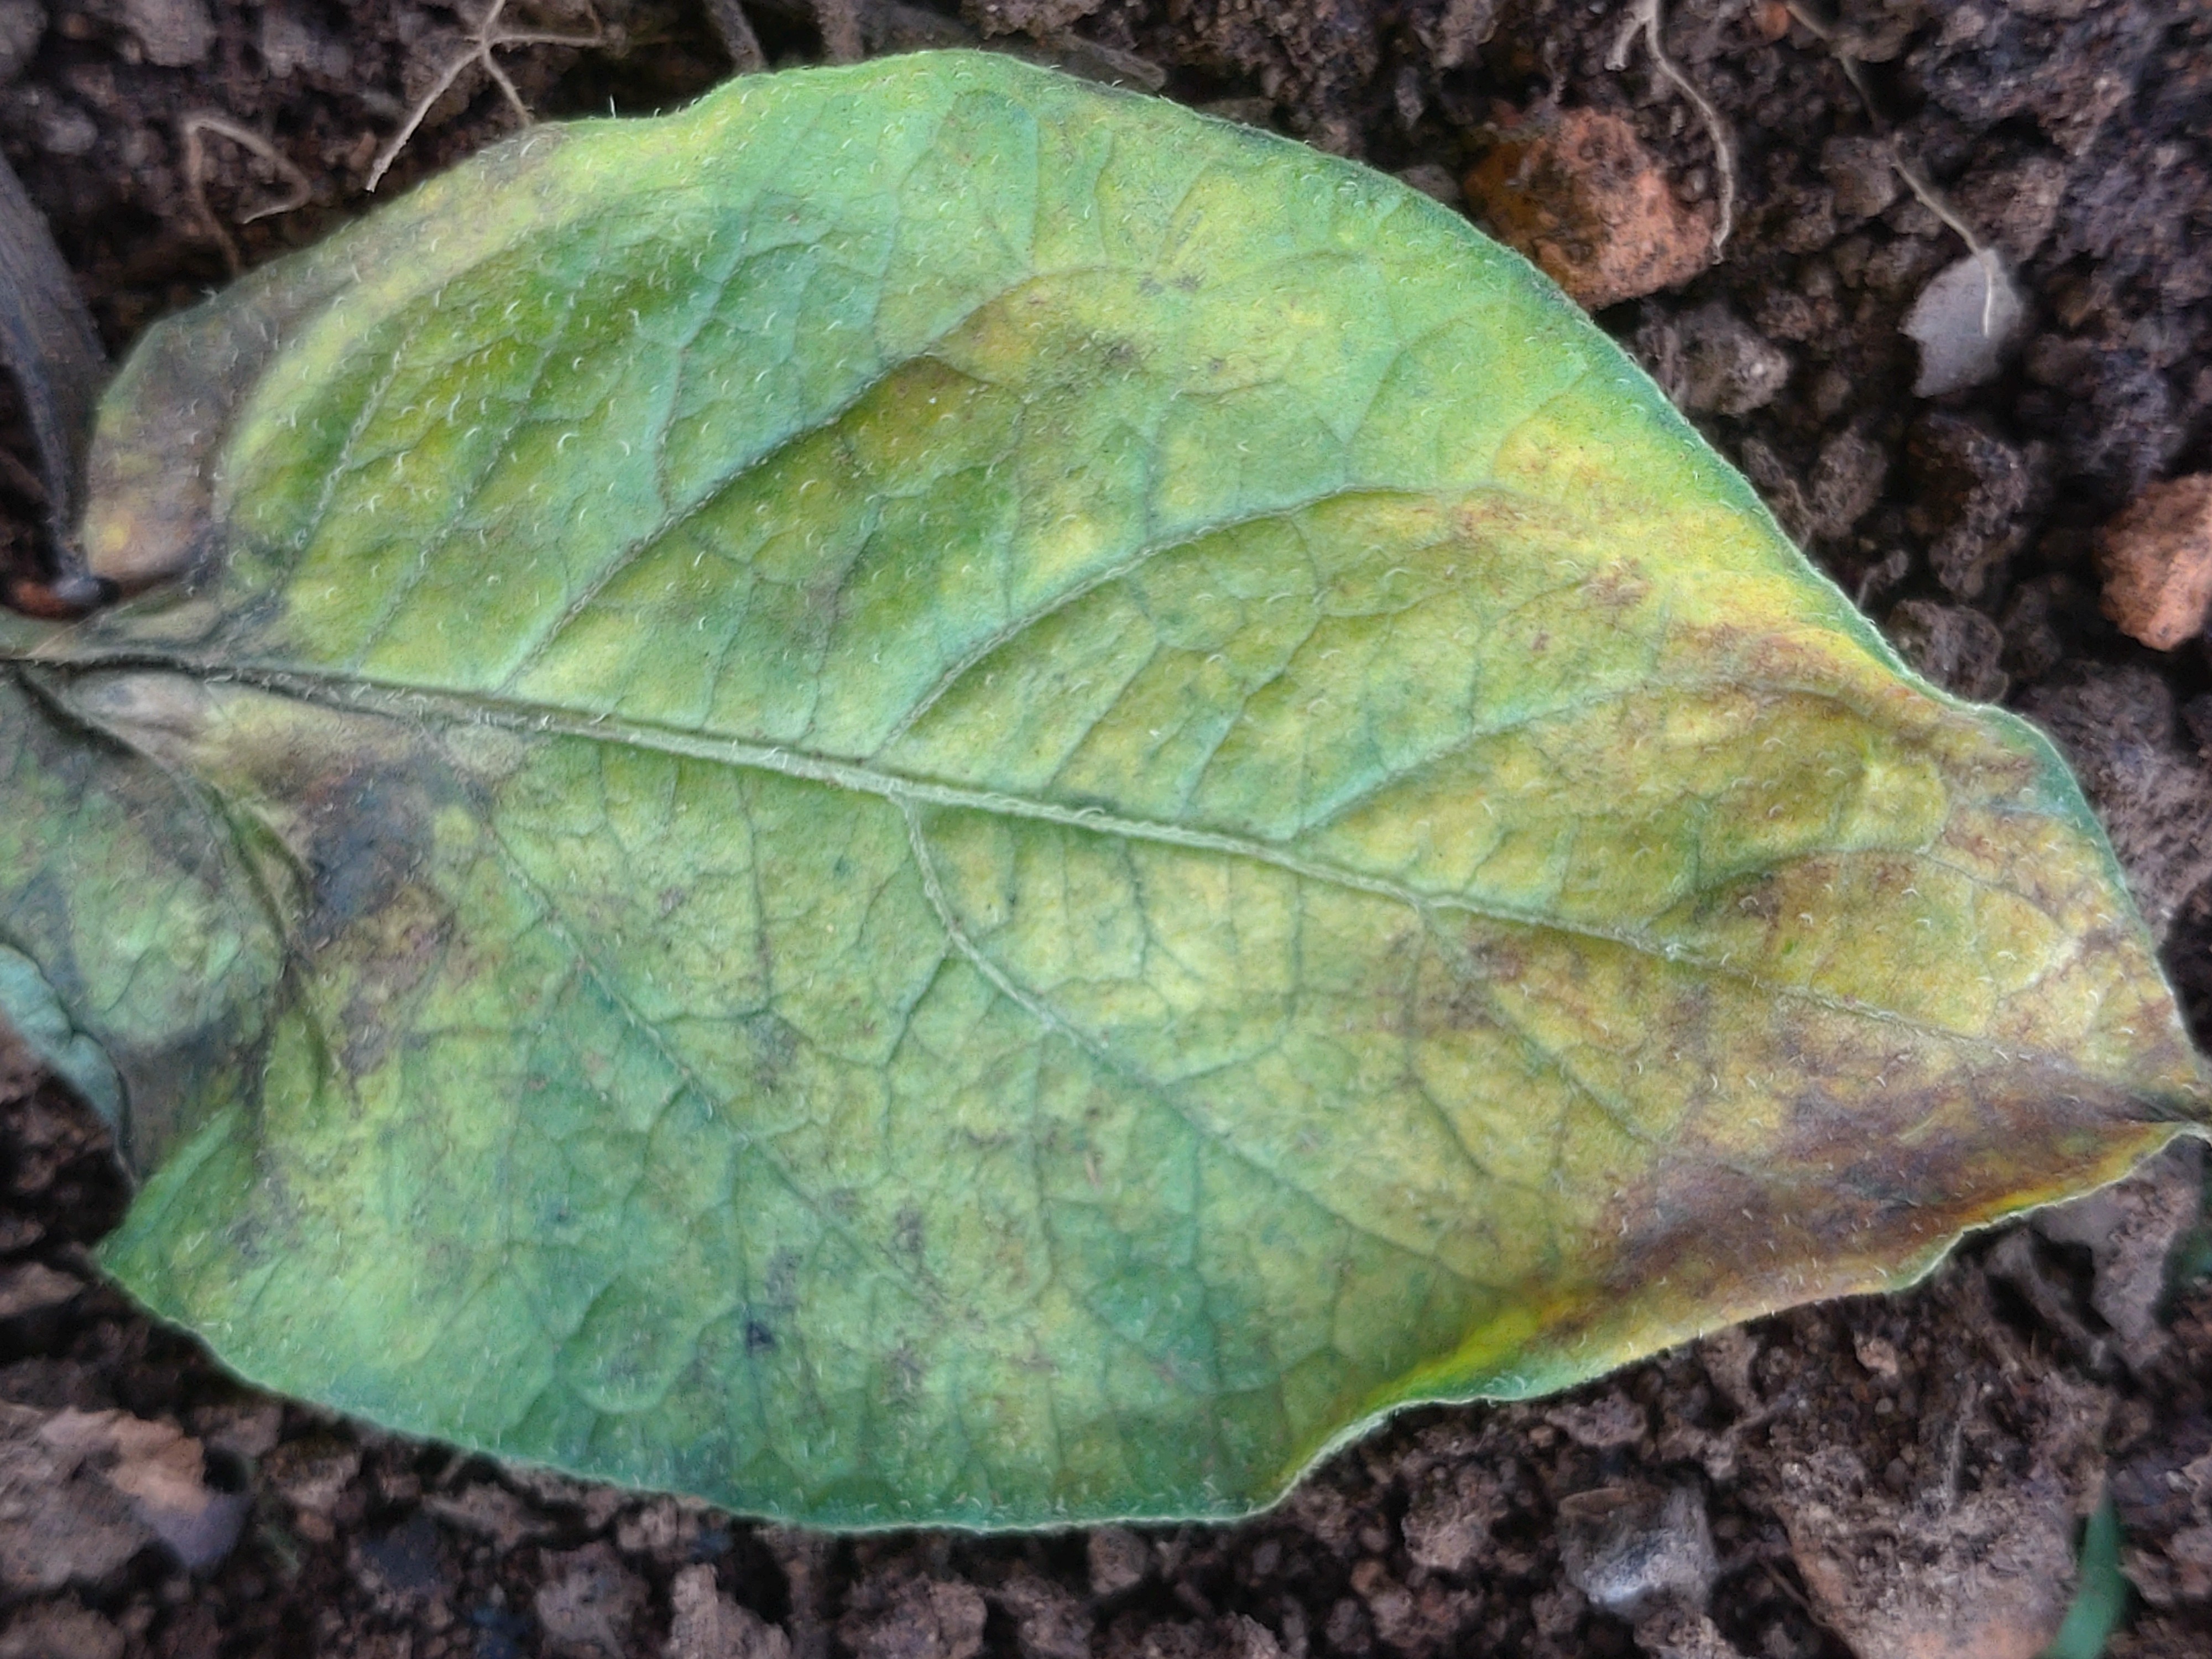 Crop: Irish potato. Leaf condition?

late blight
